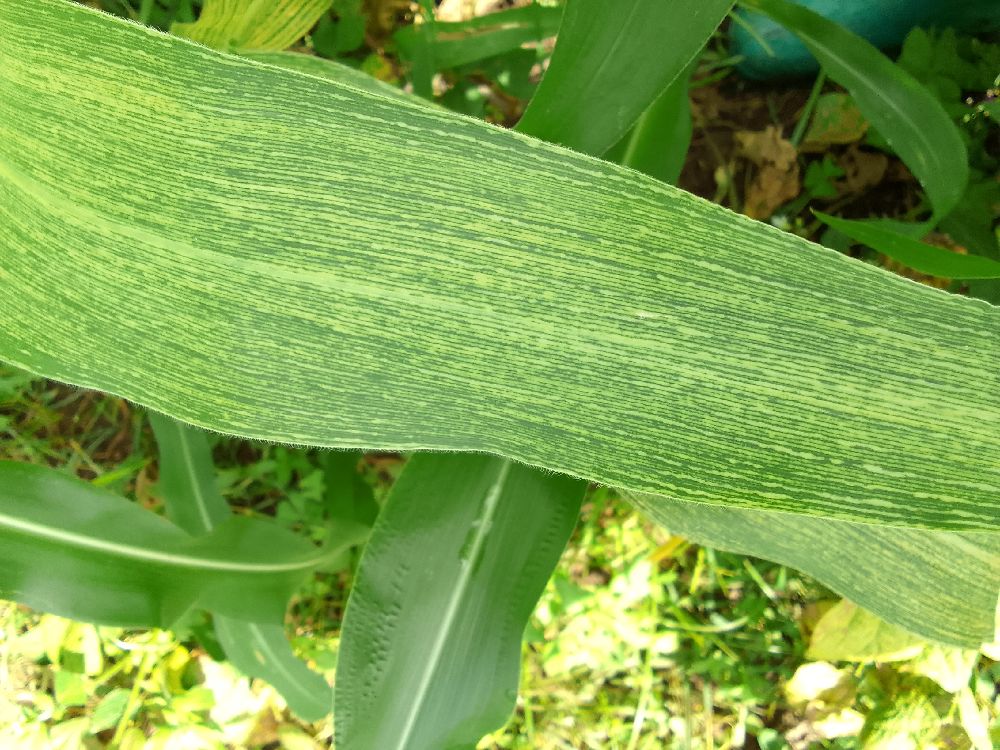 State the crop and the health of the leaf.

maize, maize streak virus
